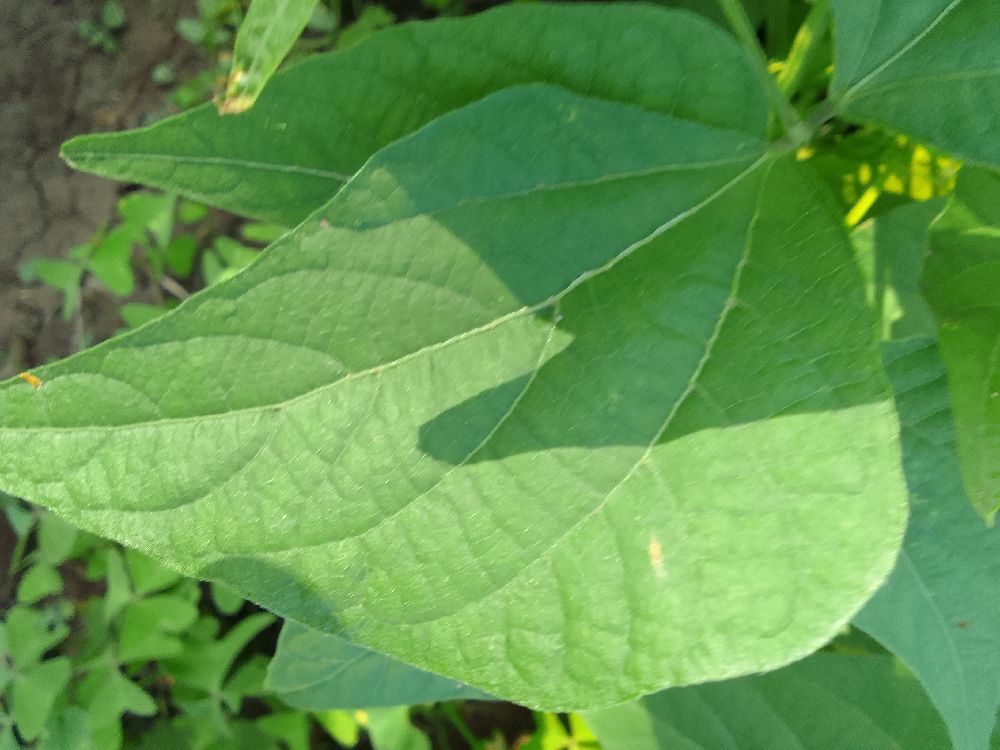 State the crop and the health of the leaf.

common bean, healthy
